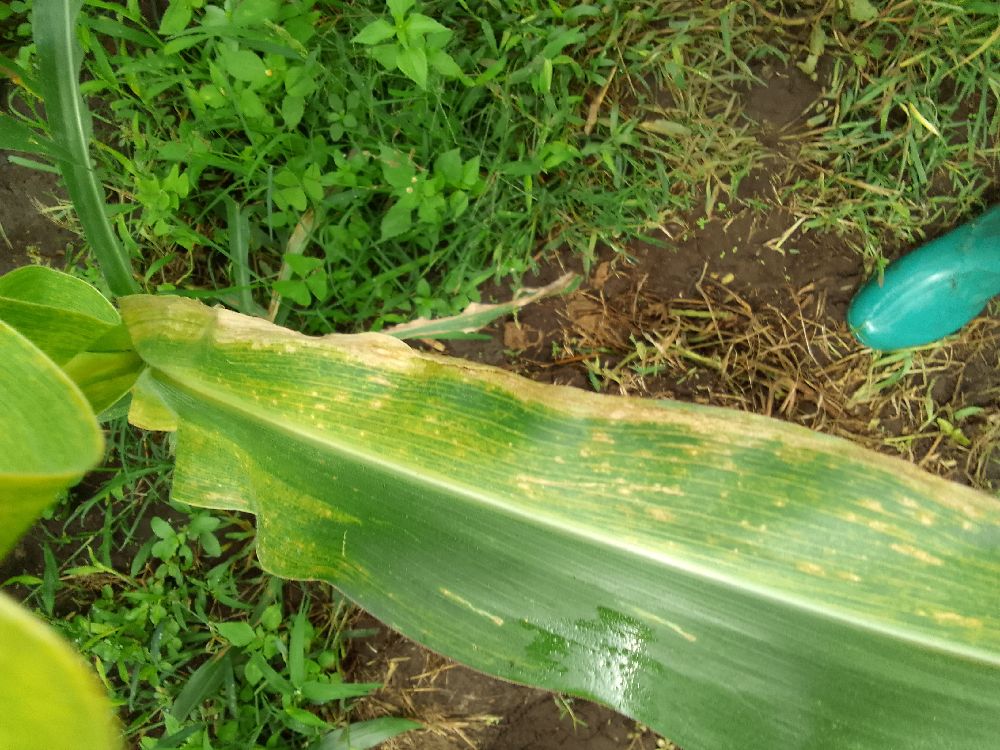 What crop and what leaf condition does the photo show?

maize, maize lethal necrosis
